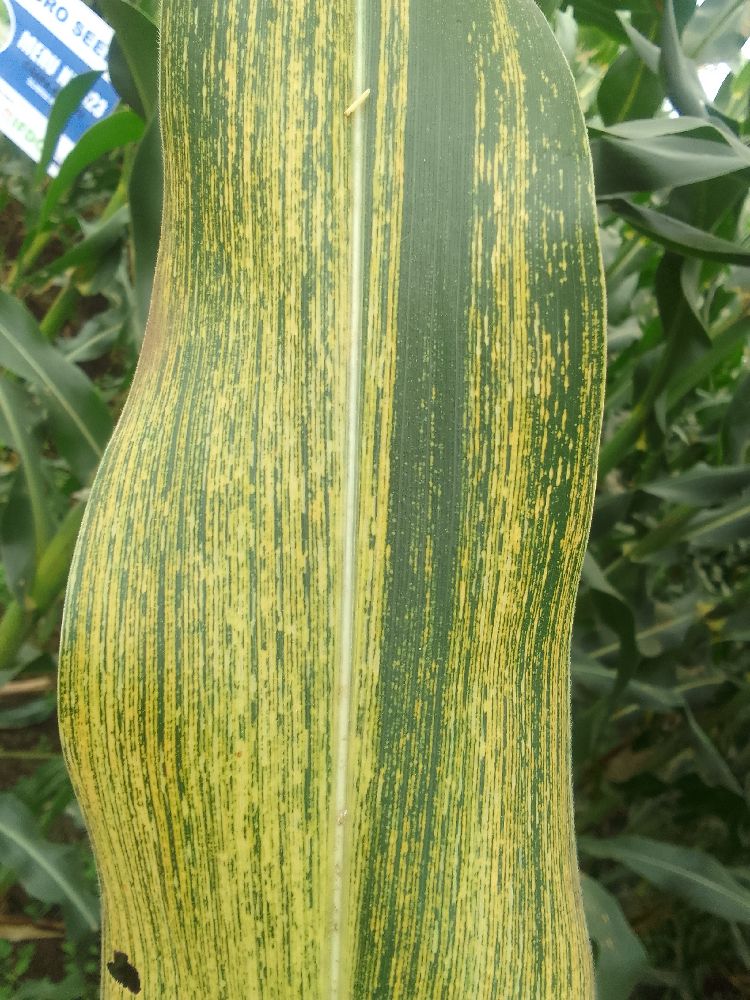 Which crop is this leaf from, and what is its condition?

maize, maize streak virus
